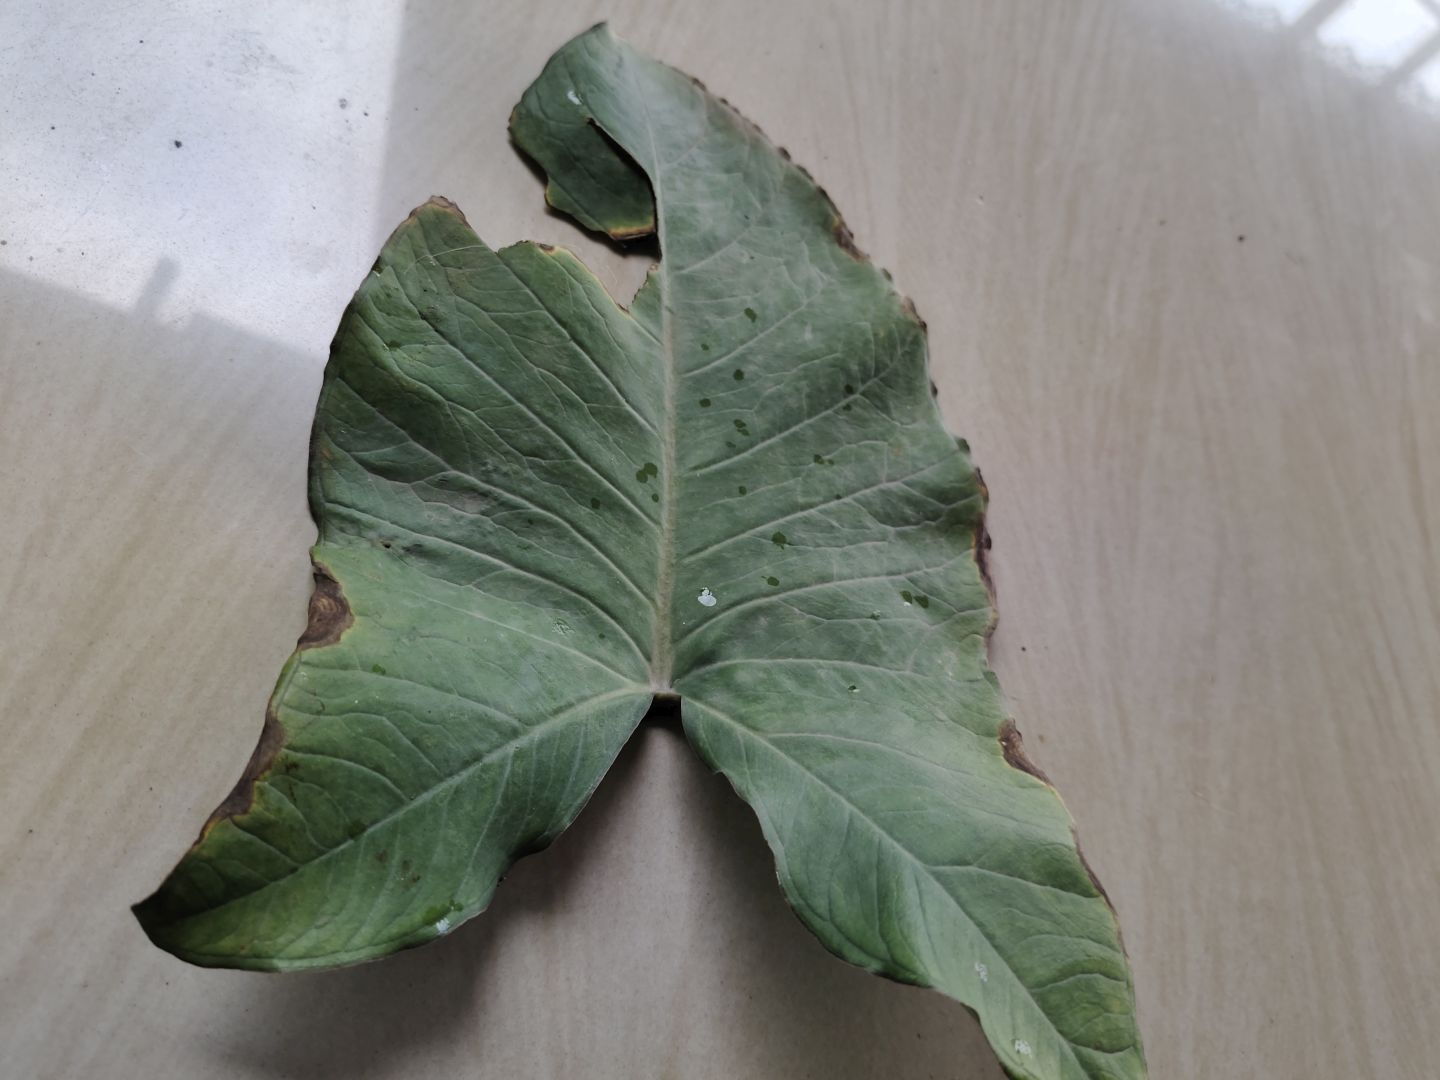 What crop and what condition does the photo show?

taro, leaf blight
